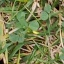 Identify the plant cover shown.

unstructured weed
